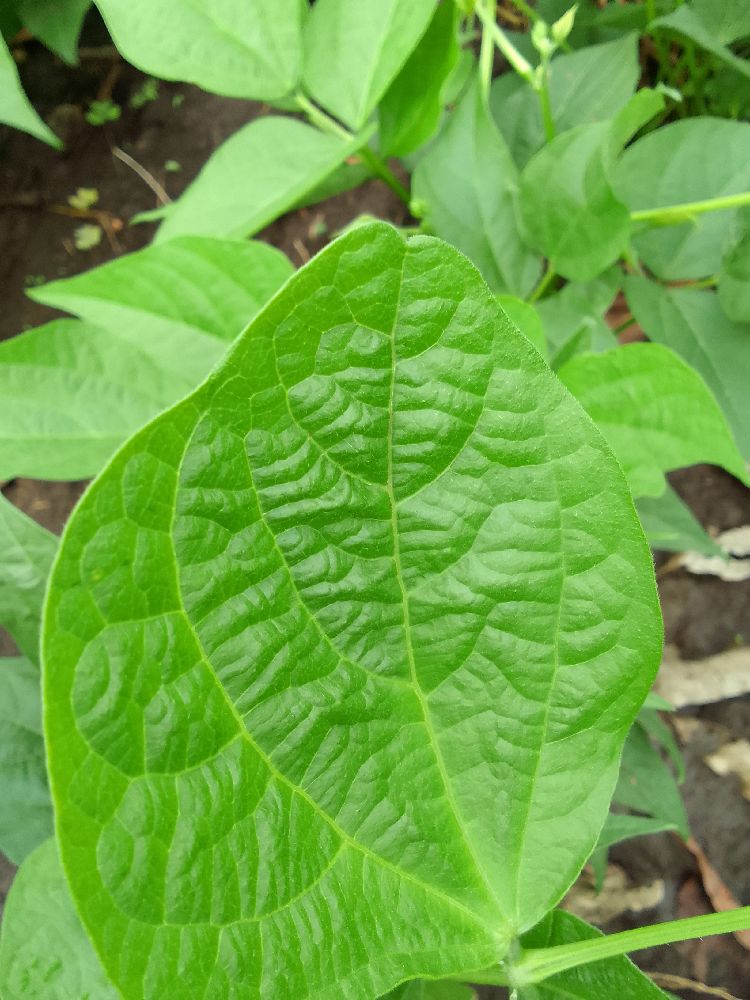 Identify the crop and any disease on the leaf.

common bean, healthy
